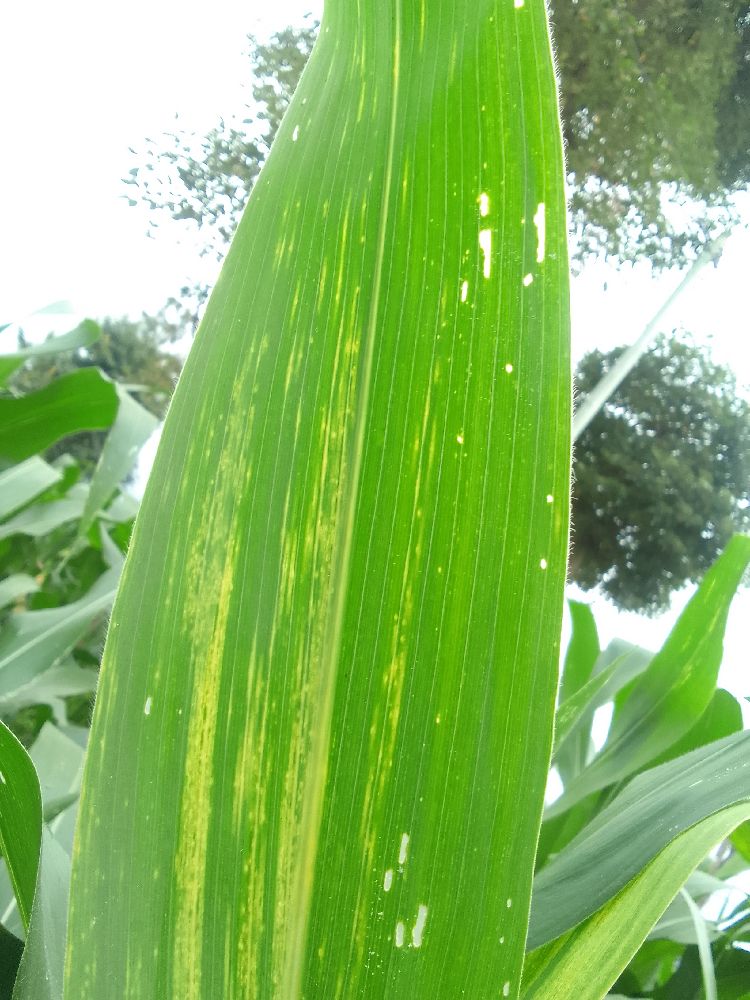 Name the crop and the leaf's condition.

maize, maize lethal necrosis
